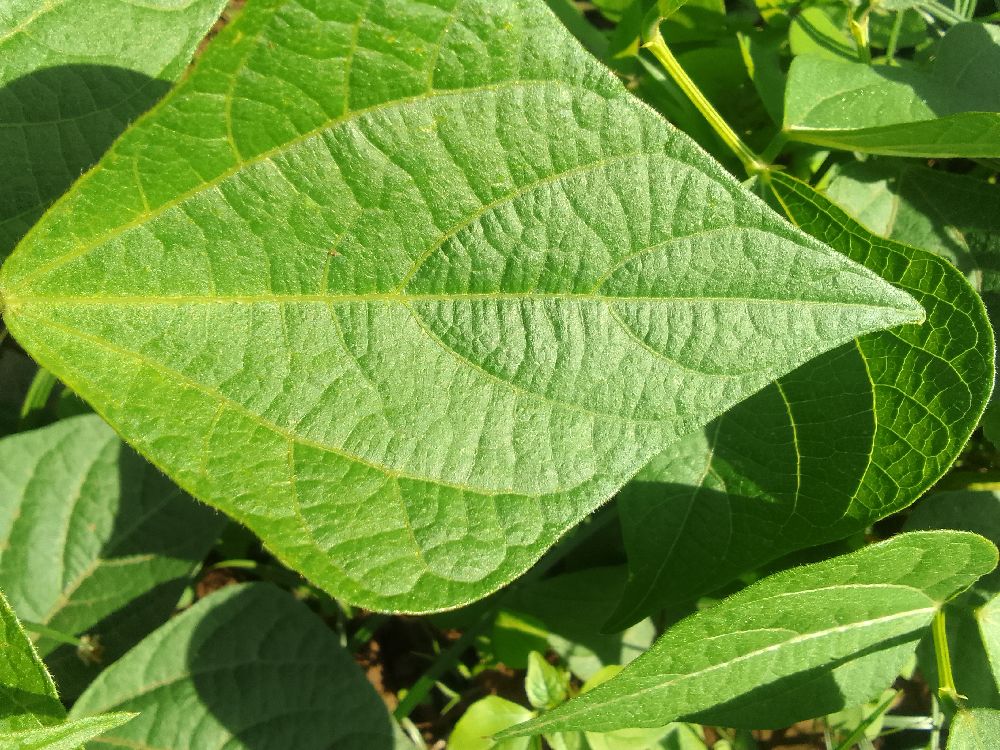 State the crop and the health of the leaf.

common bean, healthy
